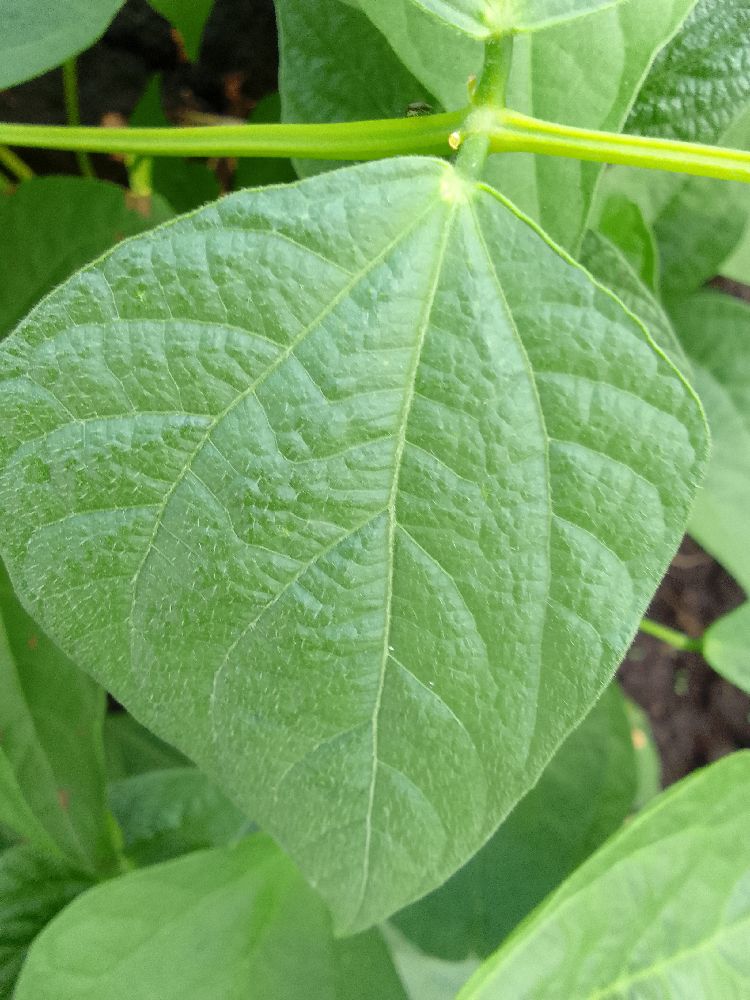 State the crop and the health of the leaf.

common bean, healthy
